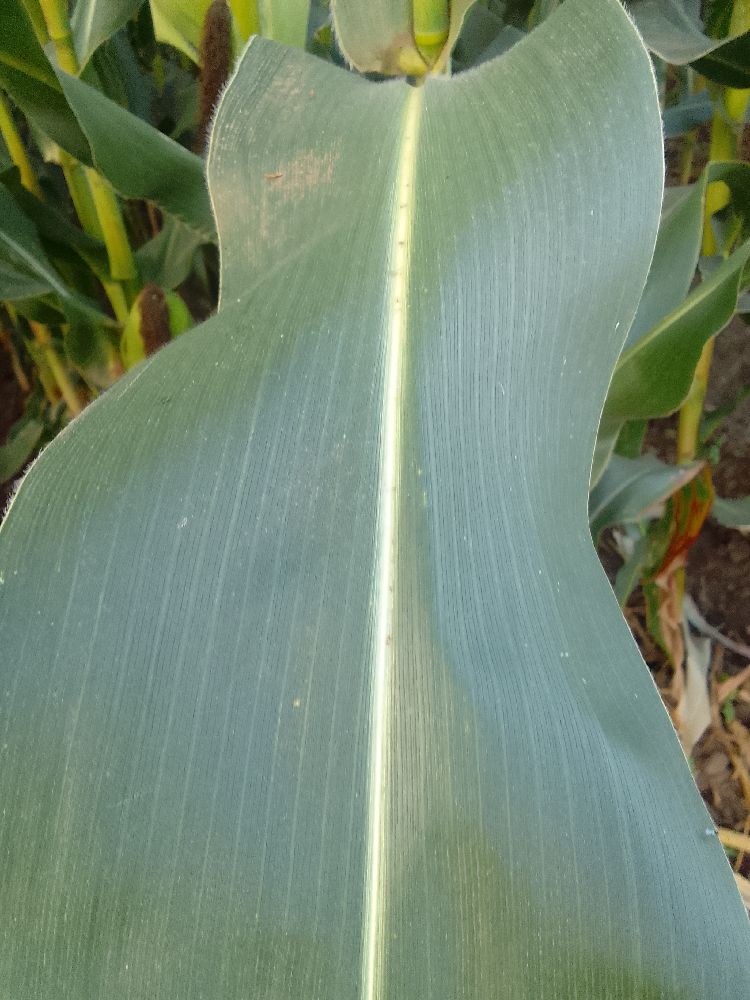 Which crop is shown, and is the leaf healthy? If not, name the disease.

maize, healthy
